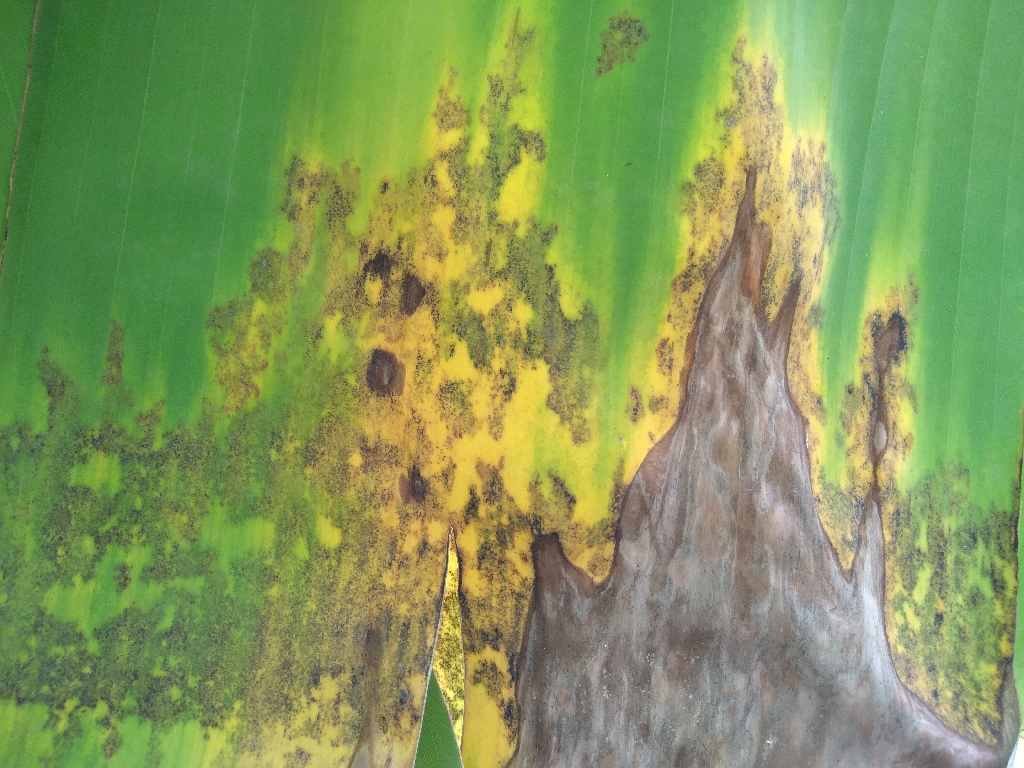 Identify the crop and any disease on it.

banana, black sigatoka
